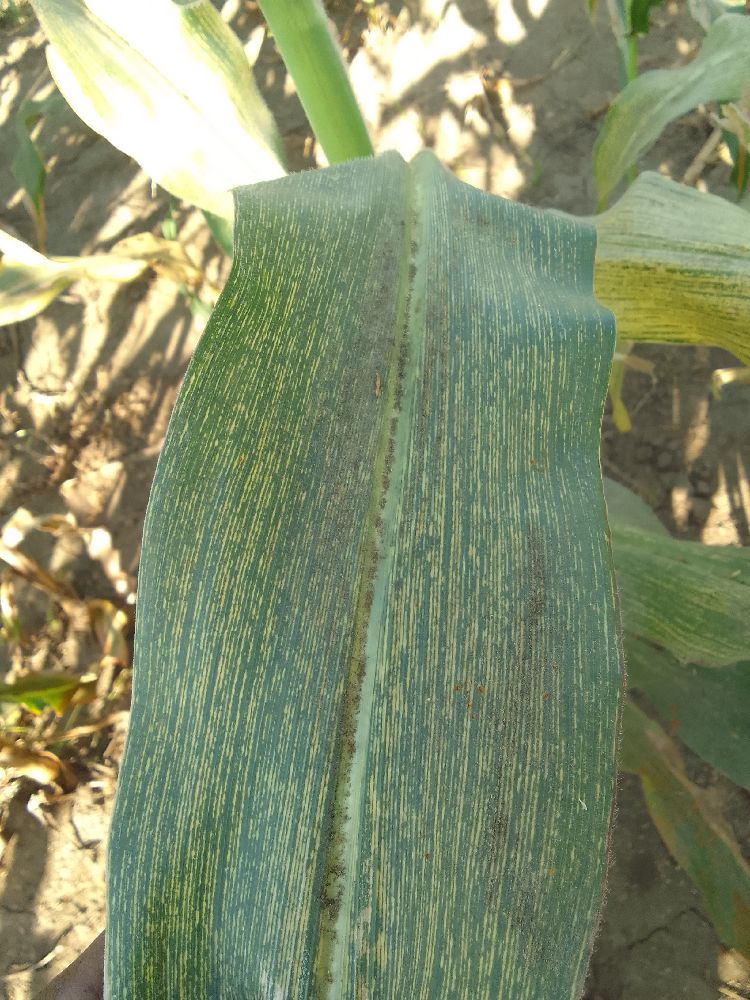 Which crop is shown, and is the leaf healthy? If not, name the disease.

maize, maize streak virus
